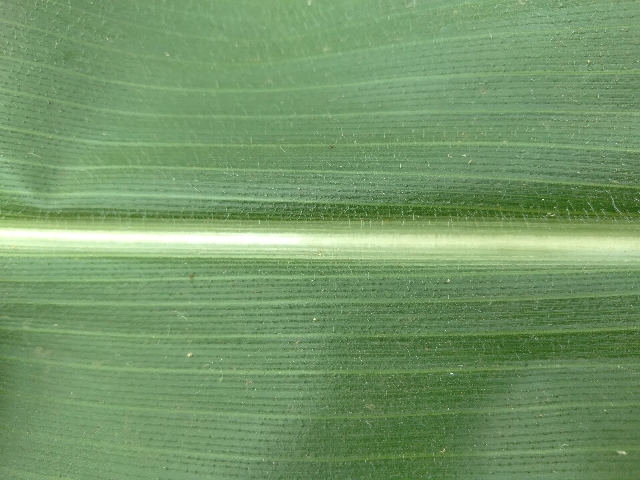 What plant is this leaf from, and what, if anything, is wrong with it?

maize, healthy
